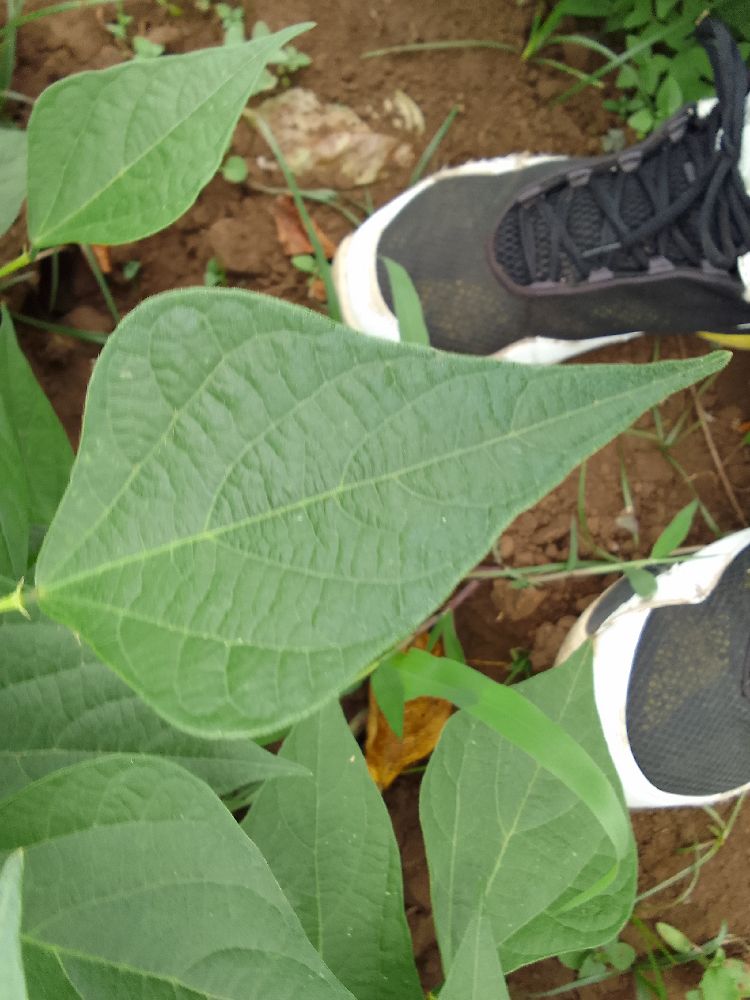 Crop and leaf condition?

common bean, healthy
